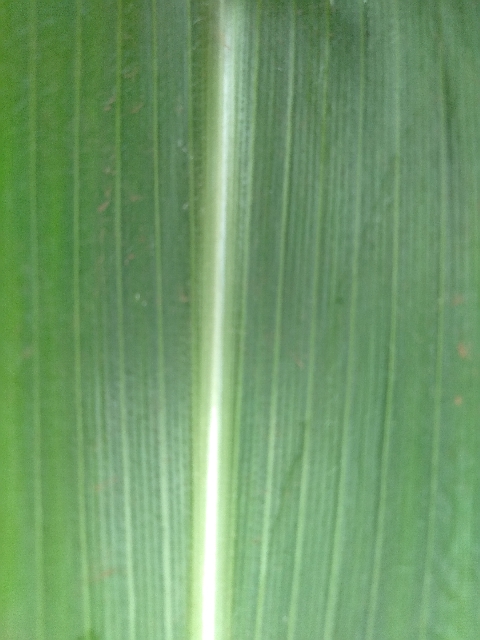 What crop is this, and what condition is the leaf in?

maize, healthy
